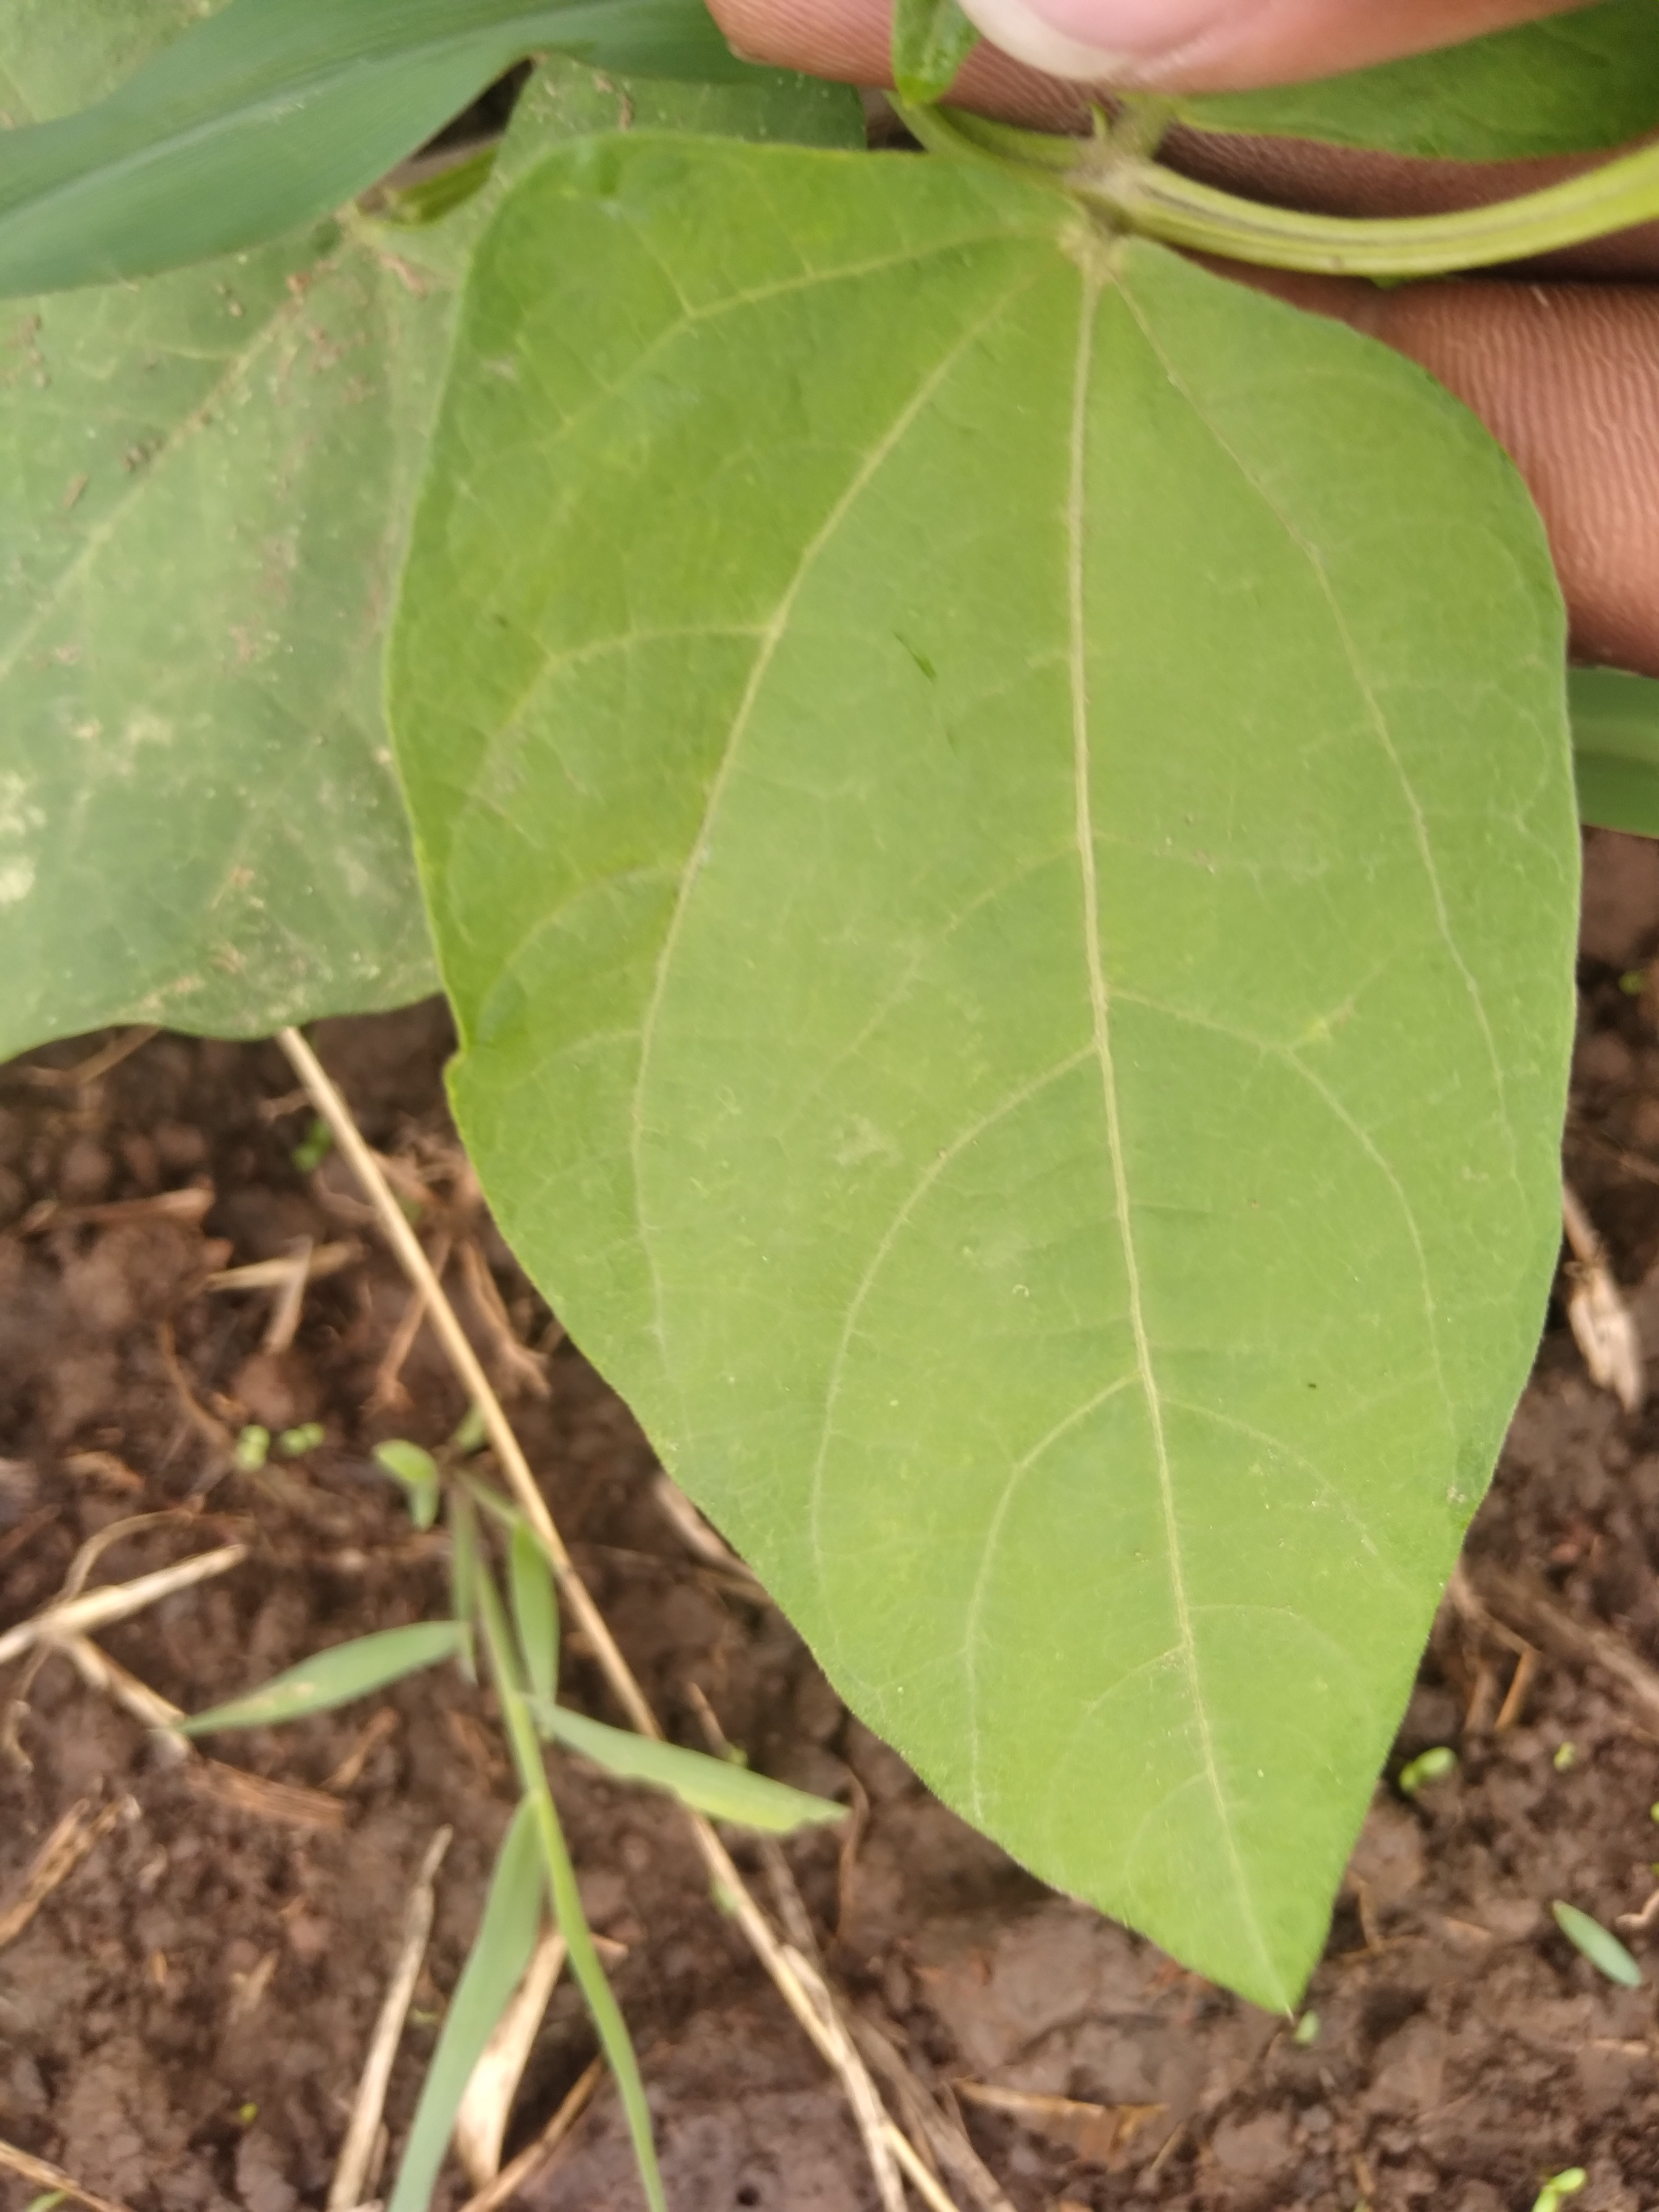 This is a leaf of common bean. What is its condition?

healthy
